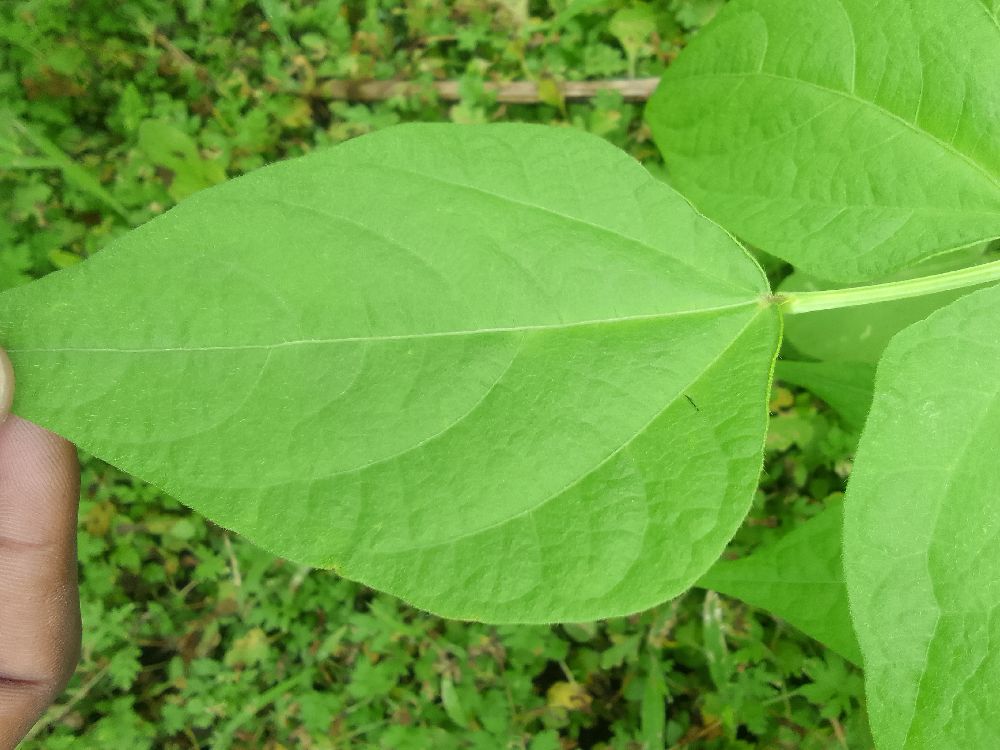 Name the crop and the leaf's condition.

common bean, healthy
